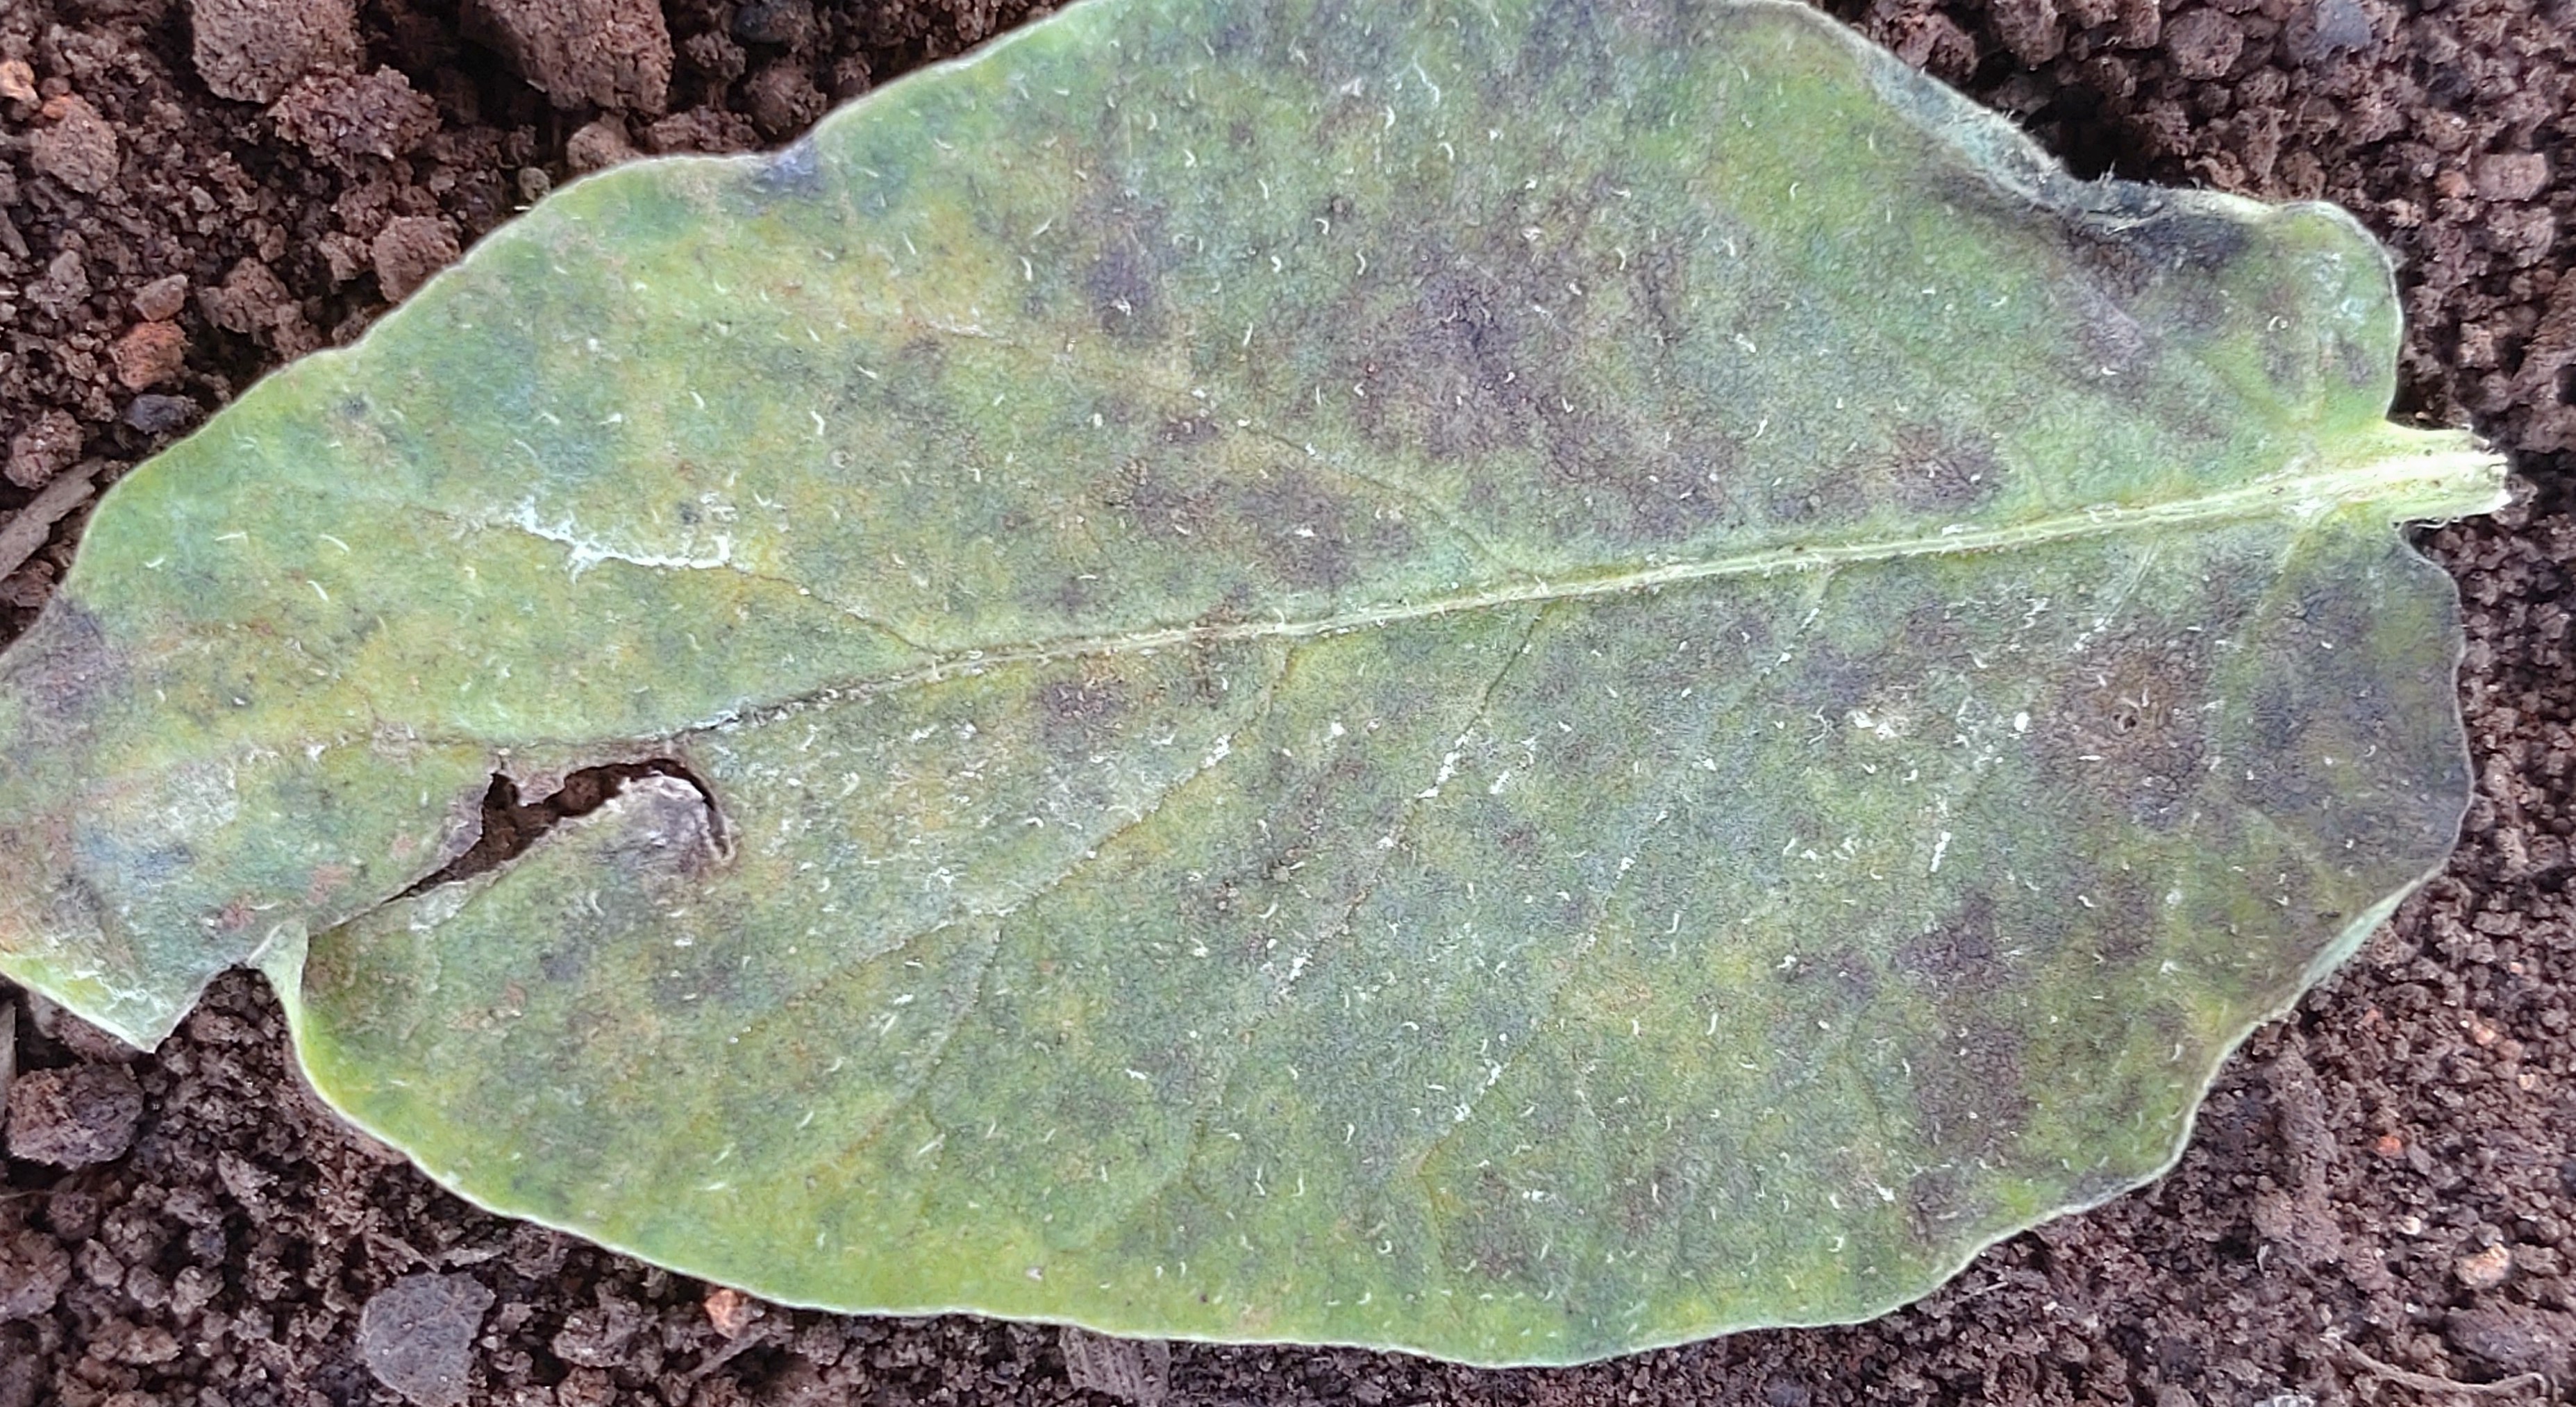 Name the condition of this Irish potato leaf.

late blight
